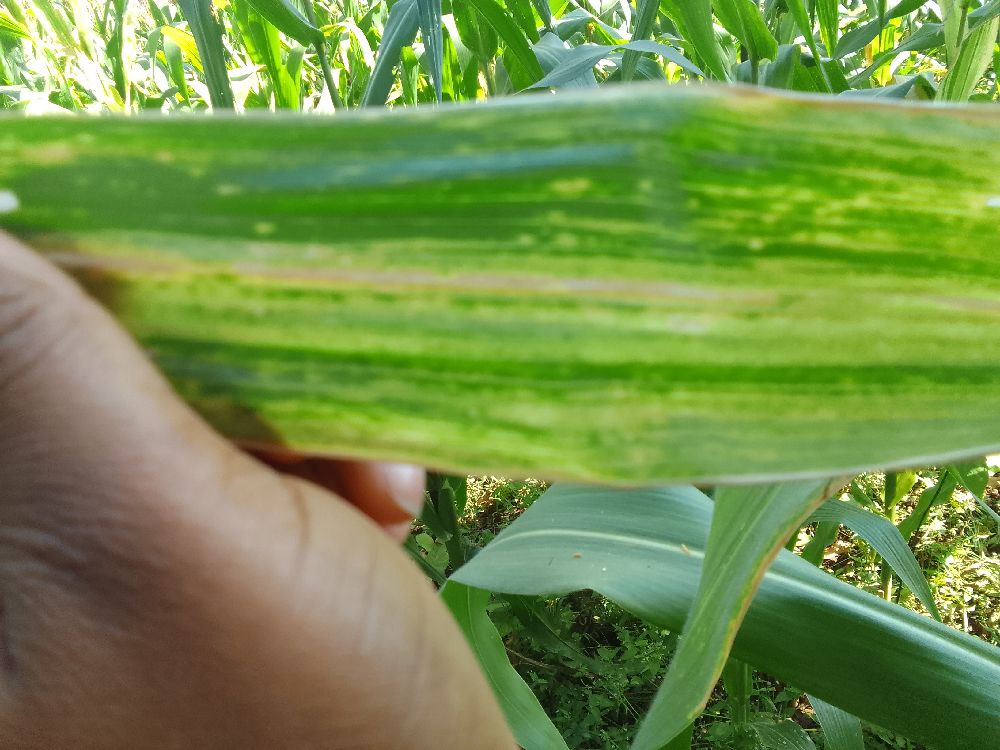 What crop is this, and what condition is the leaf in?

maize, maize lethal necrosis
